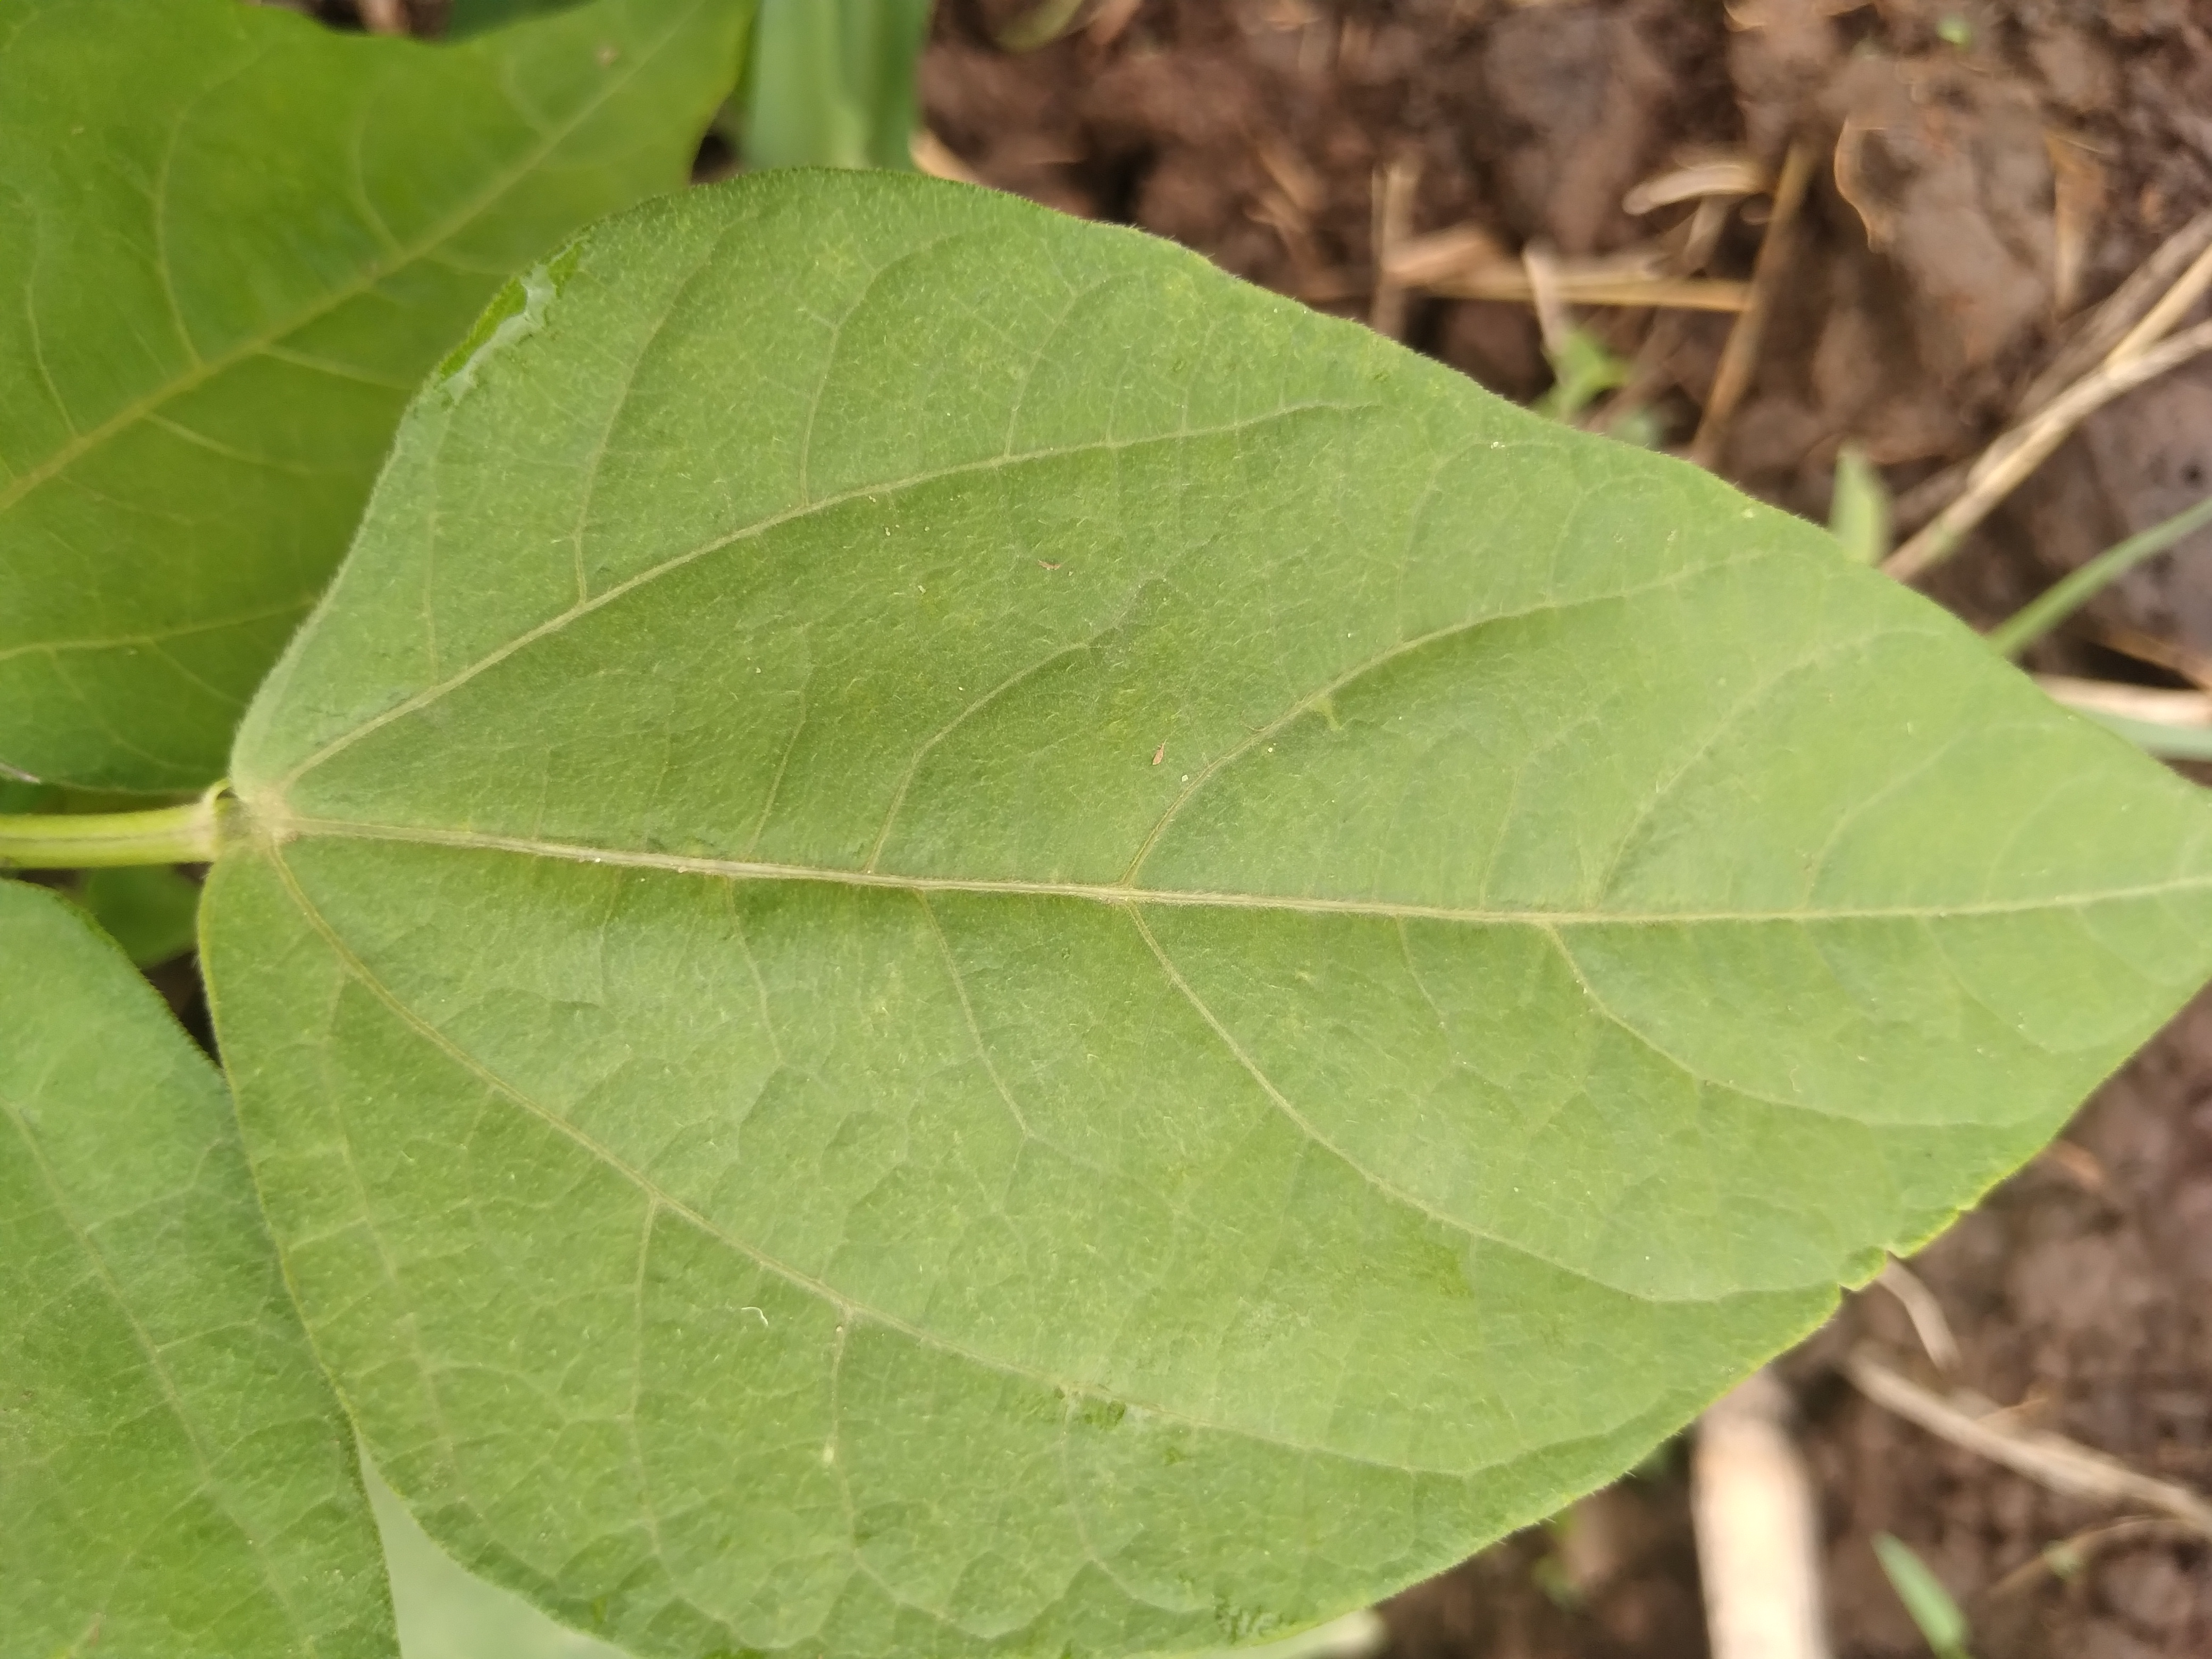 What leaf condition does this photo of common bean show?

healthy
